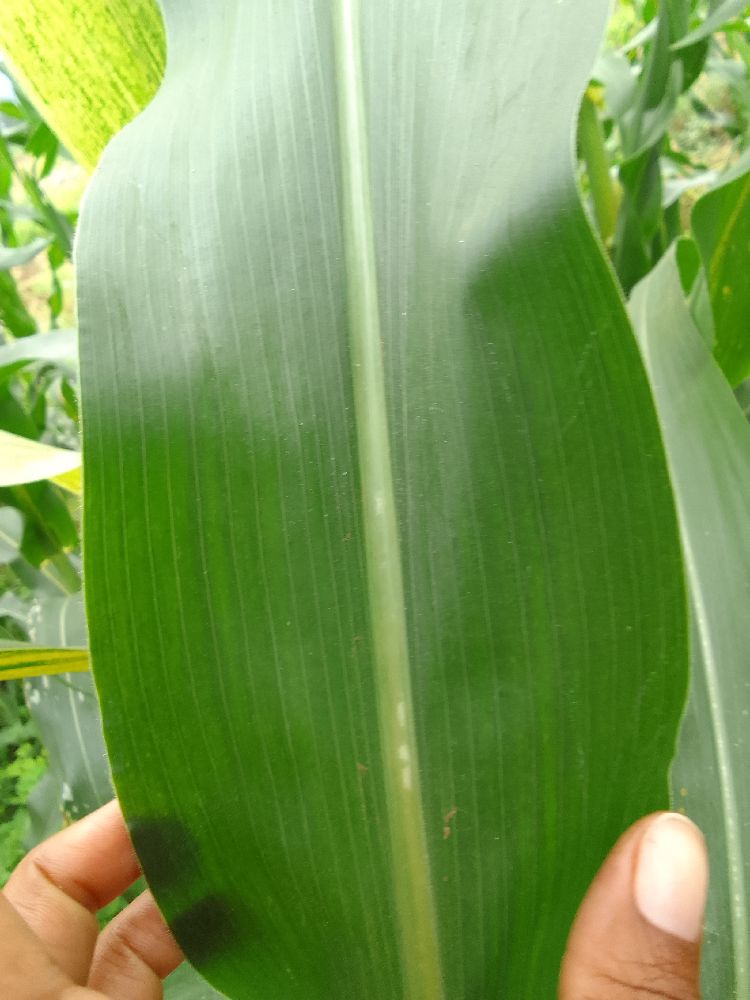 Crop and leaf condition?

maize, healthy
